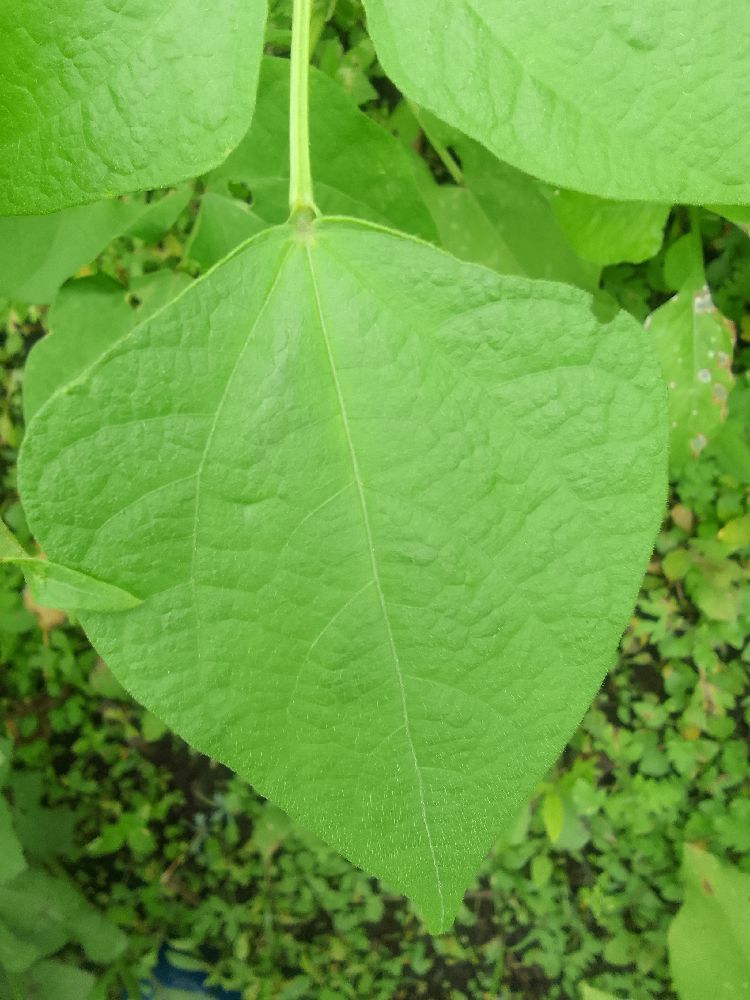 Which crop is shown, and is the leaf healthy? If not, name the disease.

common bean, healthy
